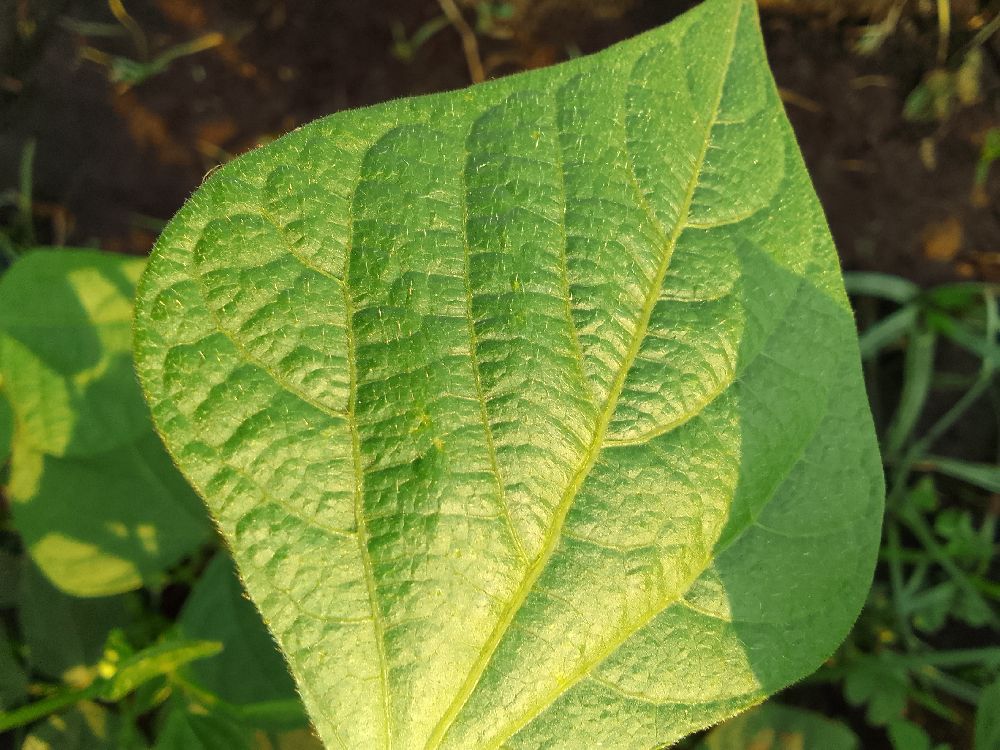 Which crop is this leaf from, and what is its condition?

common bean, healthy
